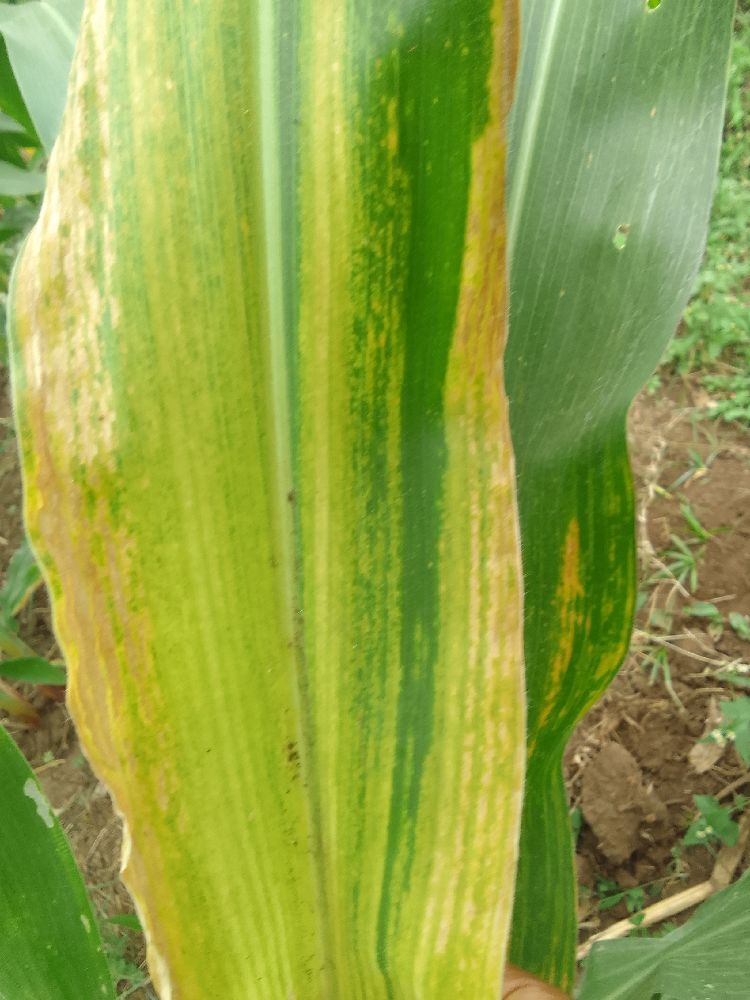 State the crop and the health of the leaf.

maize, maize lethal necrosis
